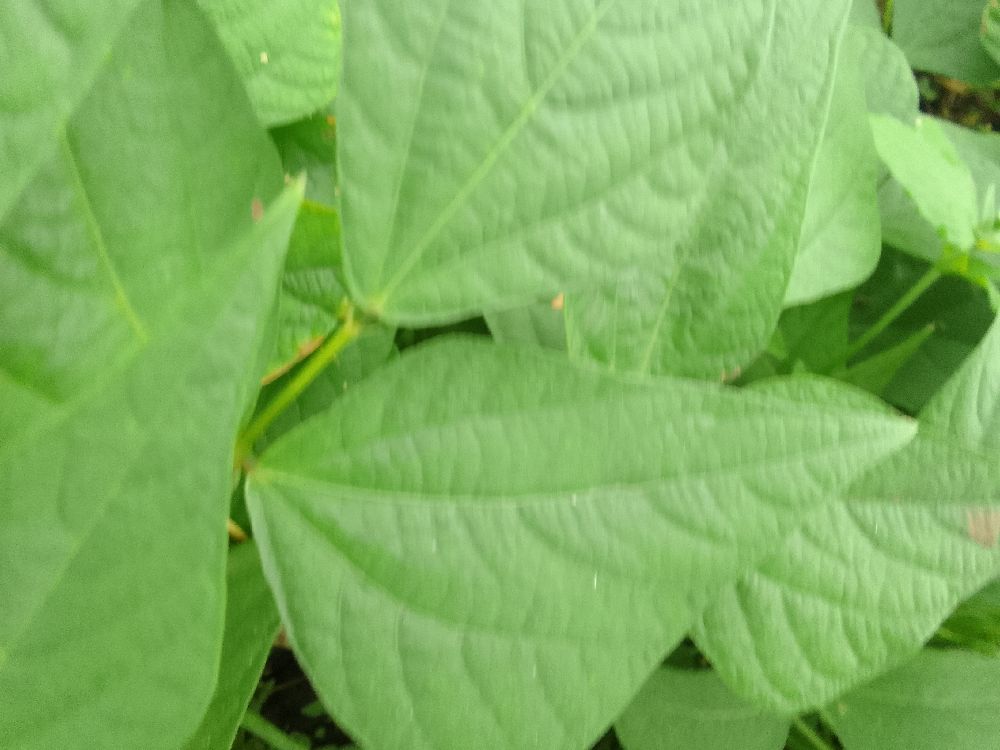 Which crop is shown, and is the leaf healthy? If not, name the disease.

common bean, healthy
